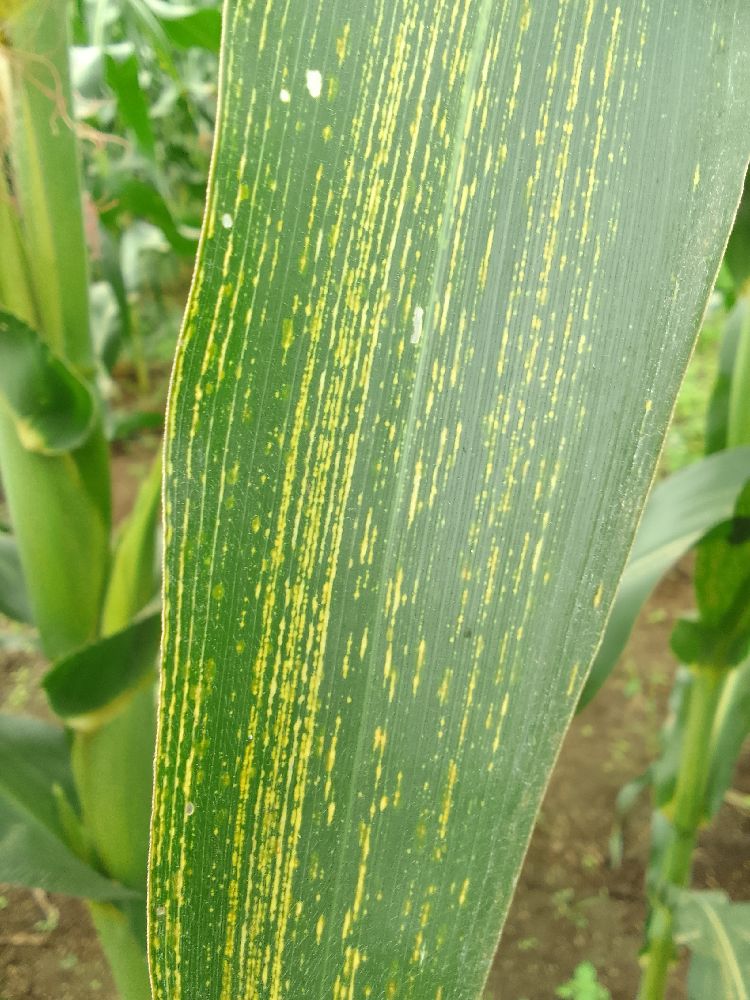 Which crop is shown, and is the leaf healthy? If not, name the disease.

maize, maize streak virus
